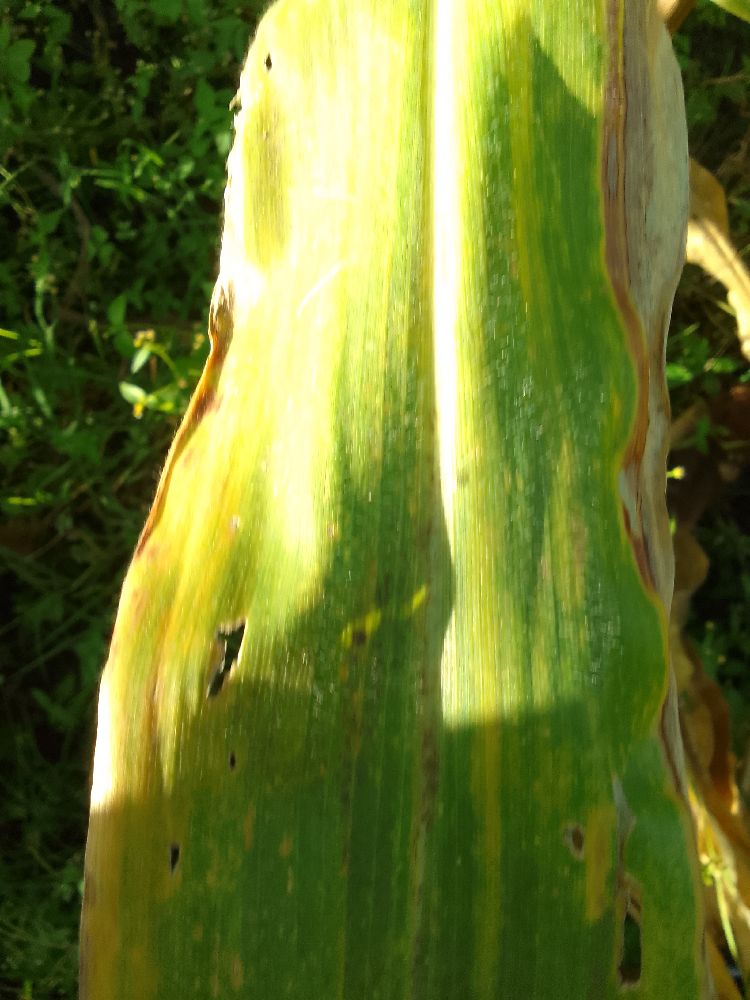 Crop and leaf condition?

maize, maize lethal necrosis
